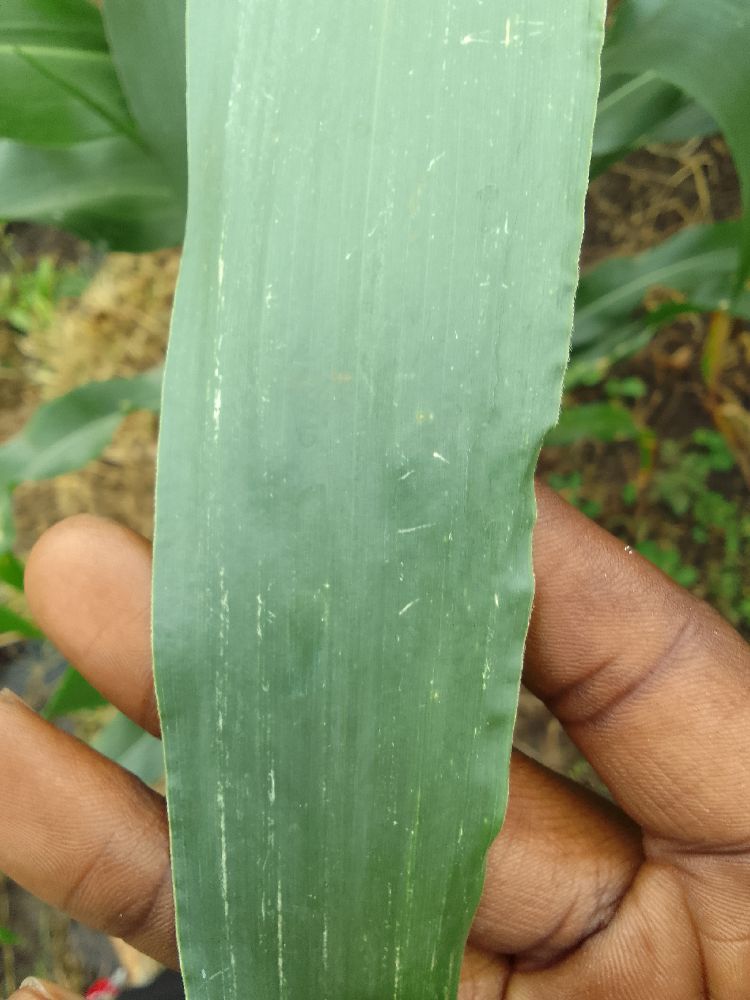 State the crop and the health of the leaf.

maize, healthy
